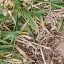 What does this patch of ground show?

grass
